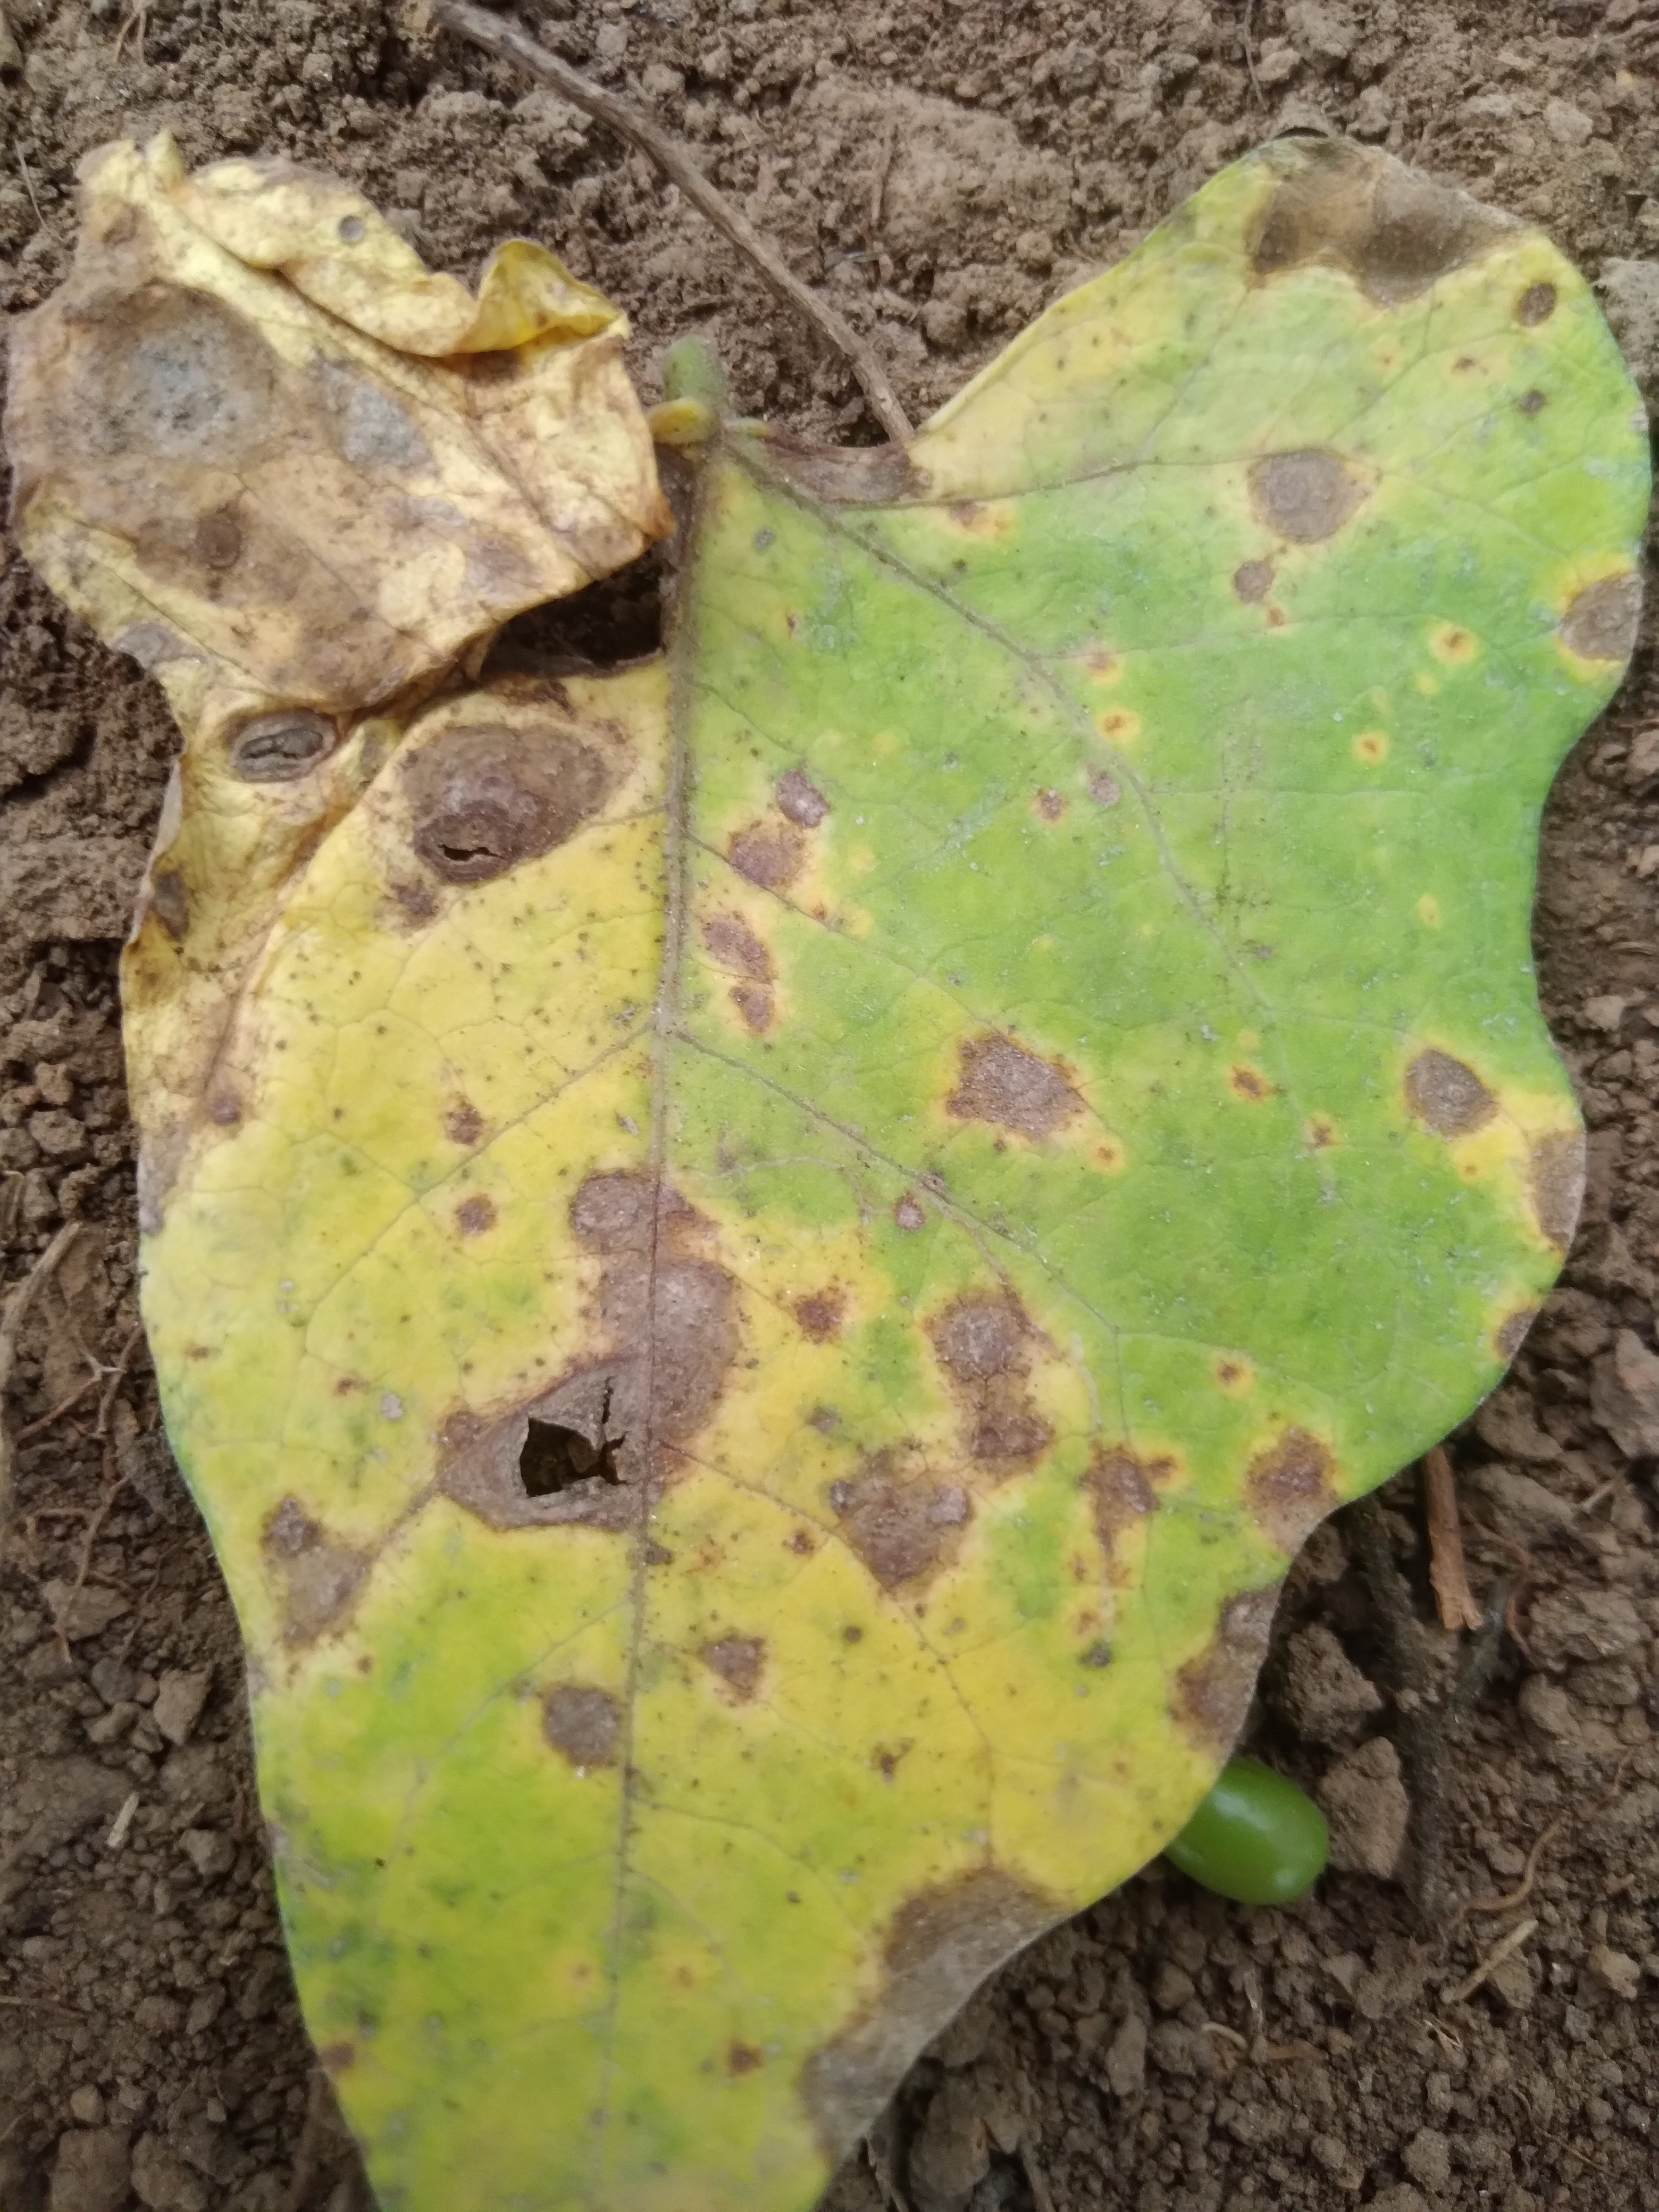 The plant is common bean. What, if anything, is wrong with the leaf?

rust
